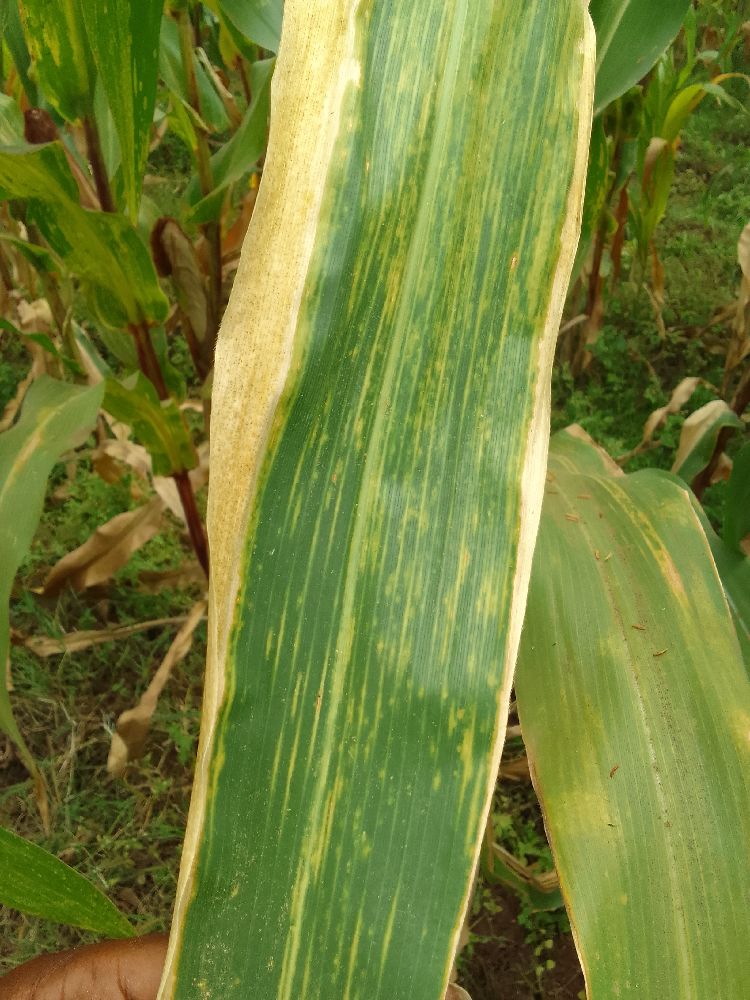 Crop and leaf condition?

maize, maize lethal necrosis
